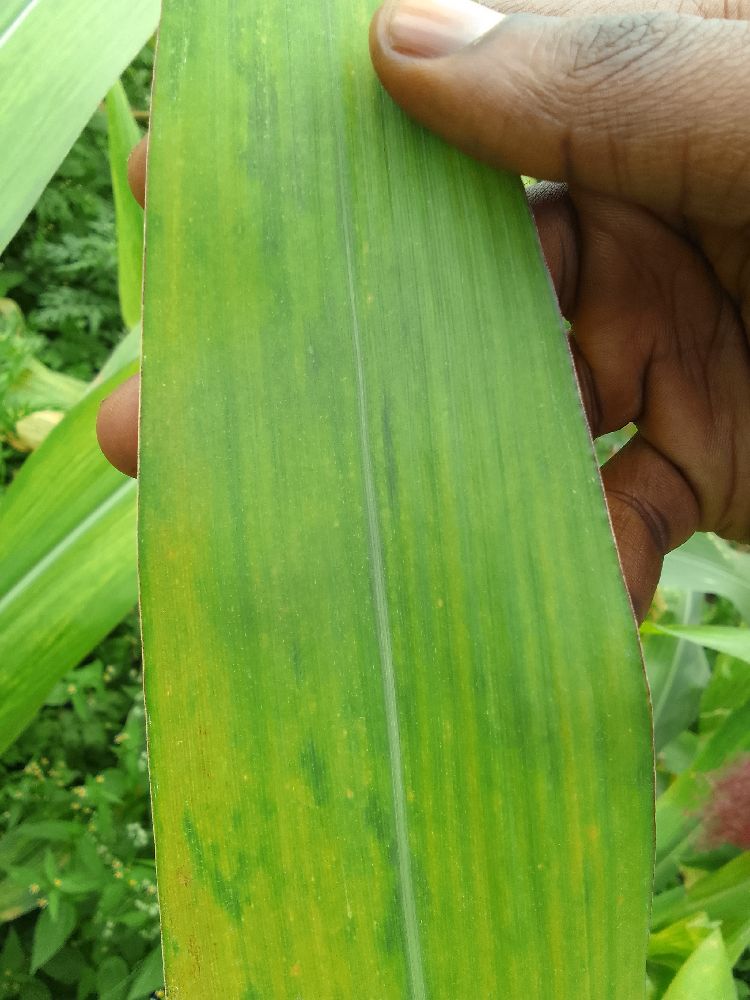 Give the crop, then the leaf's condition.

maize, maize lethal necrosis
